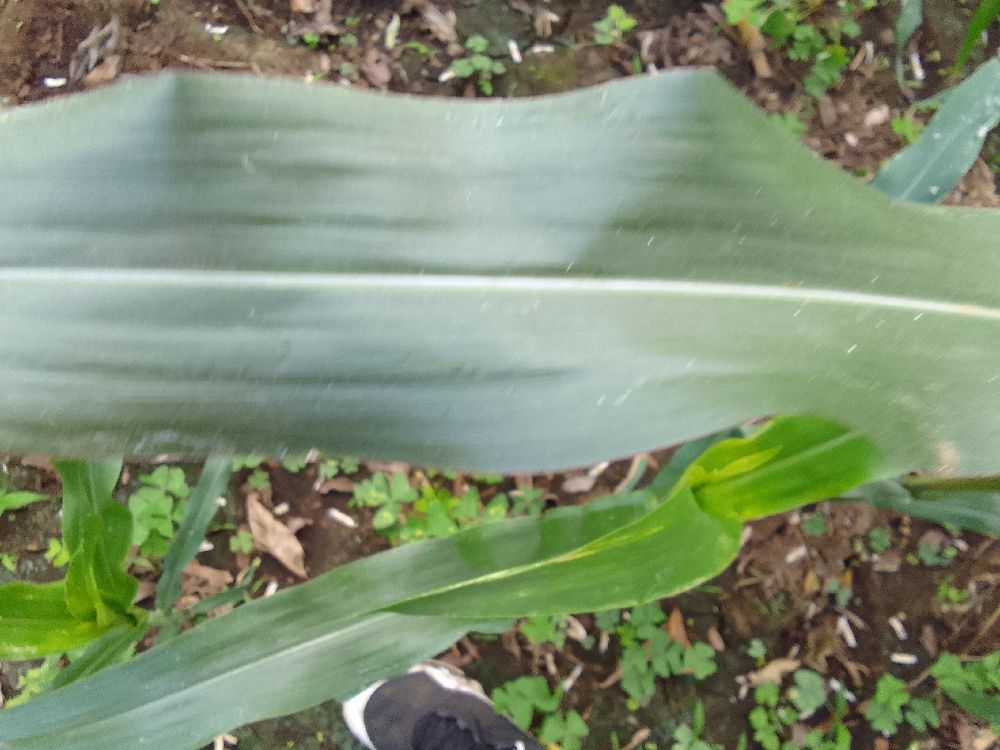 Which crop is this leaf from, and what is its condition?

maize, healthy
